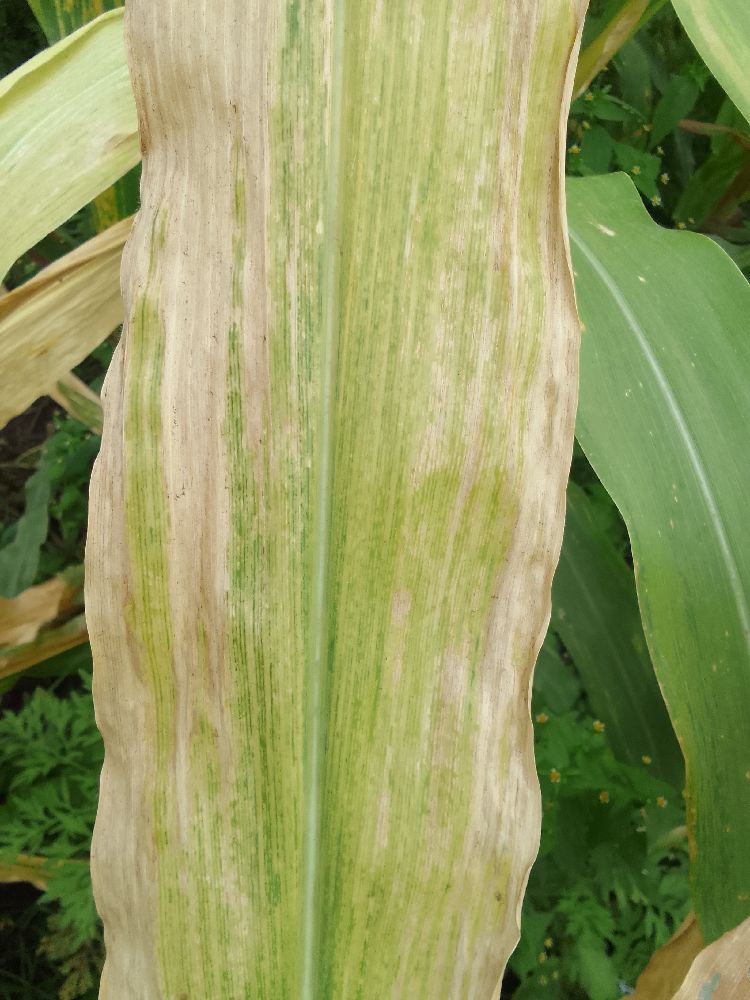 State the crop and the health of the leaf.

maize, maize lethal necrosis
